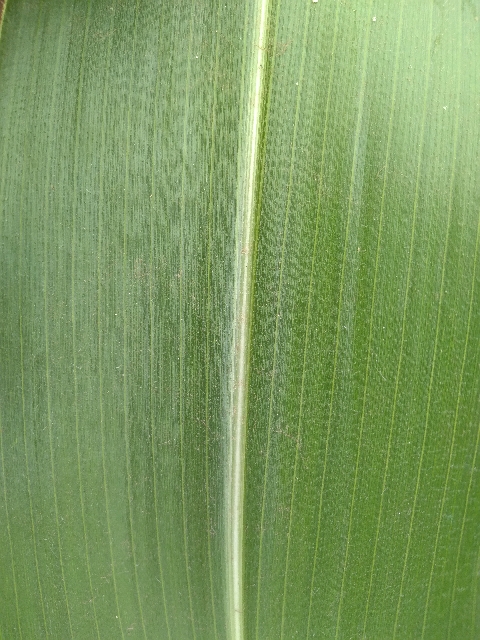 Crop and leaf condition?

maize, healthy
